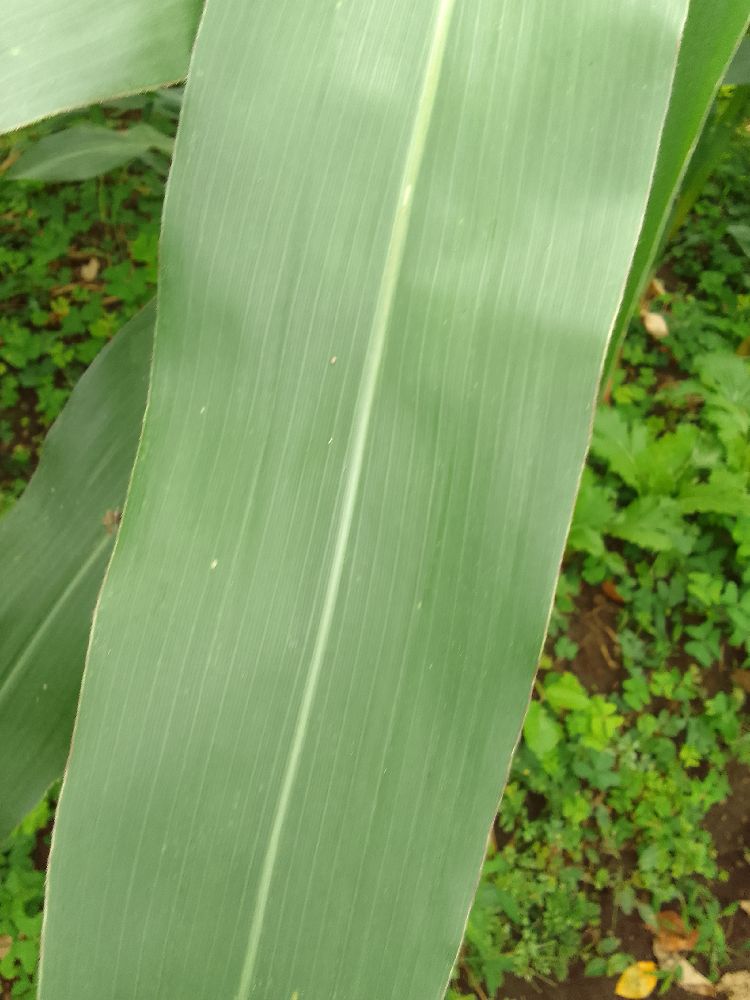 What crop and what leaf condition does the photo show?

maize, healthy
